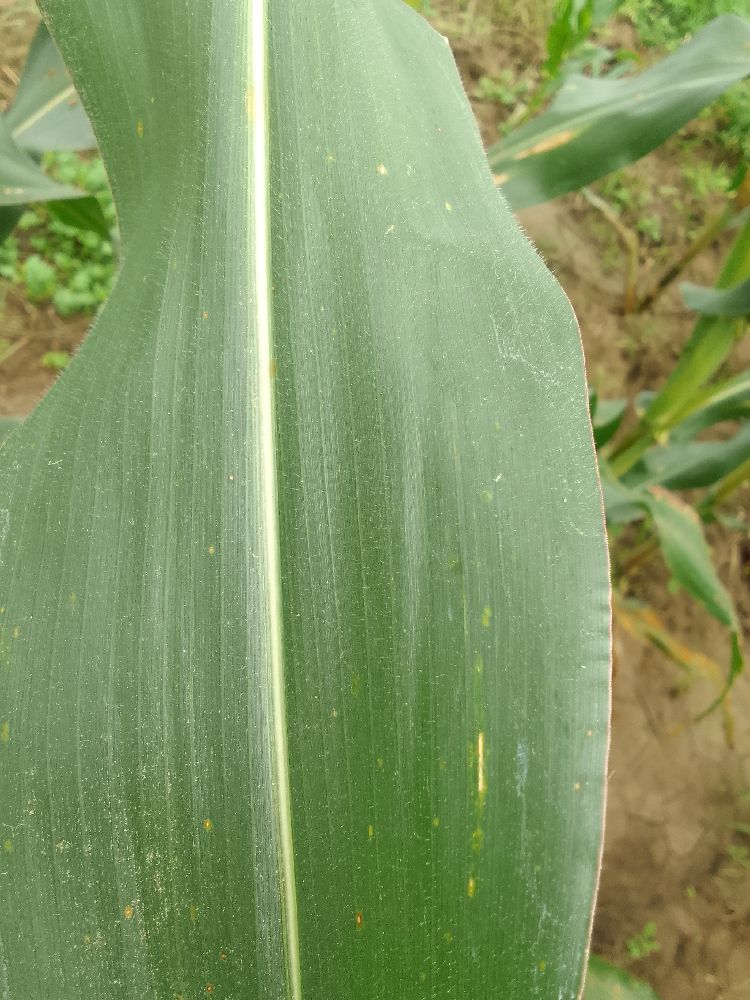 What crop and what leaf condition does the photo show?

maize, healthy
